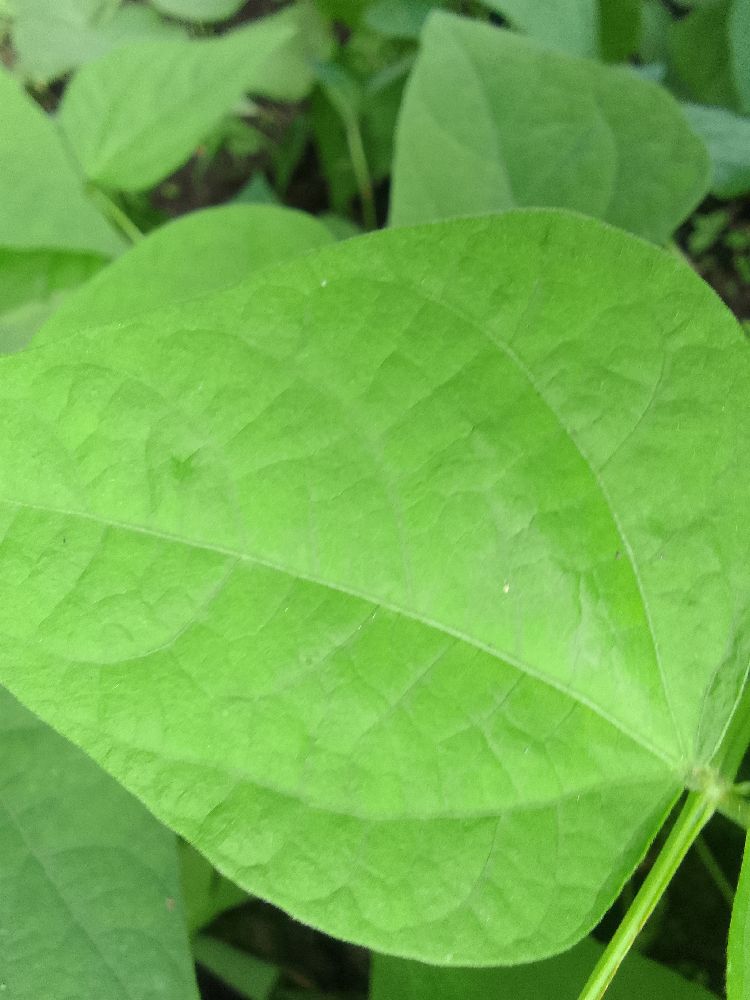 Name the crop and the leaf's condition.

common bean, healthy
